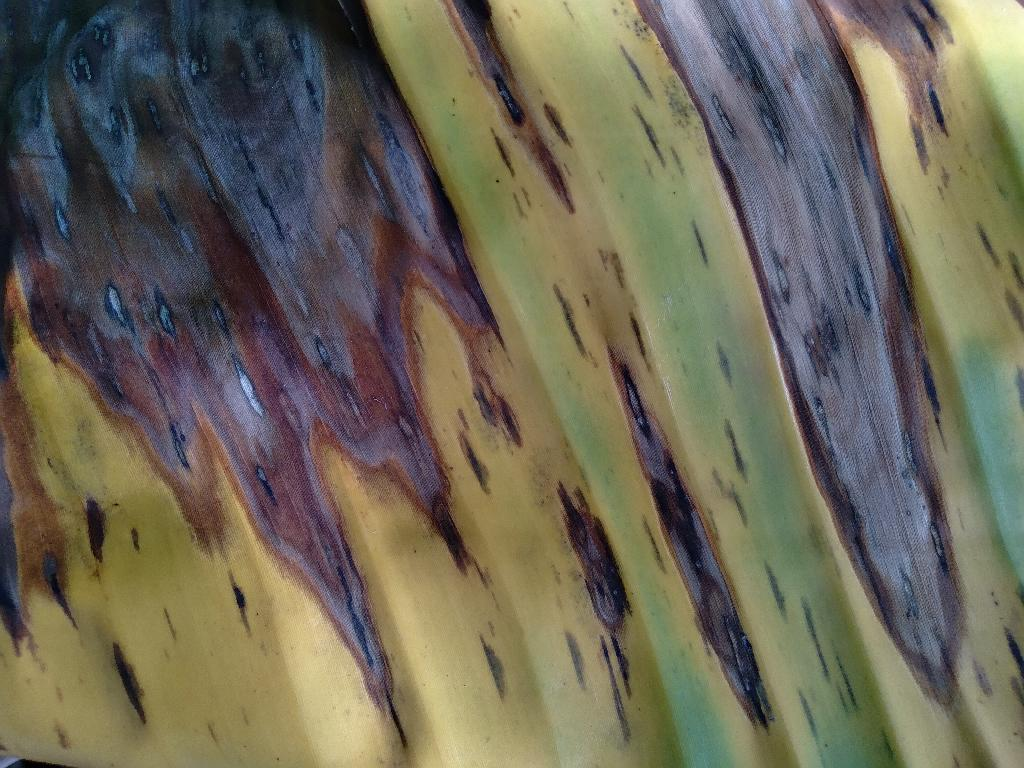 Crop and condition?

banana, black sigatoka
